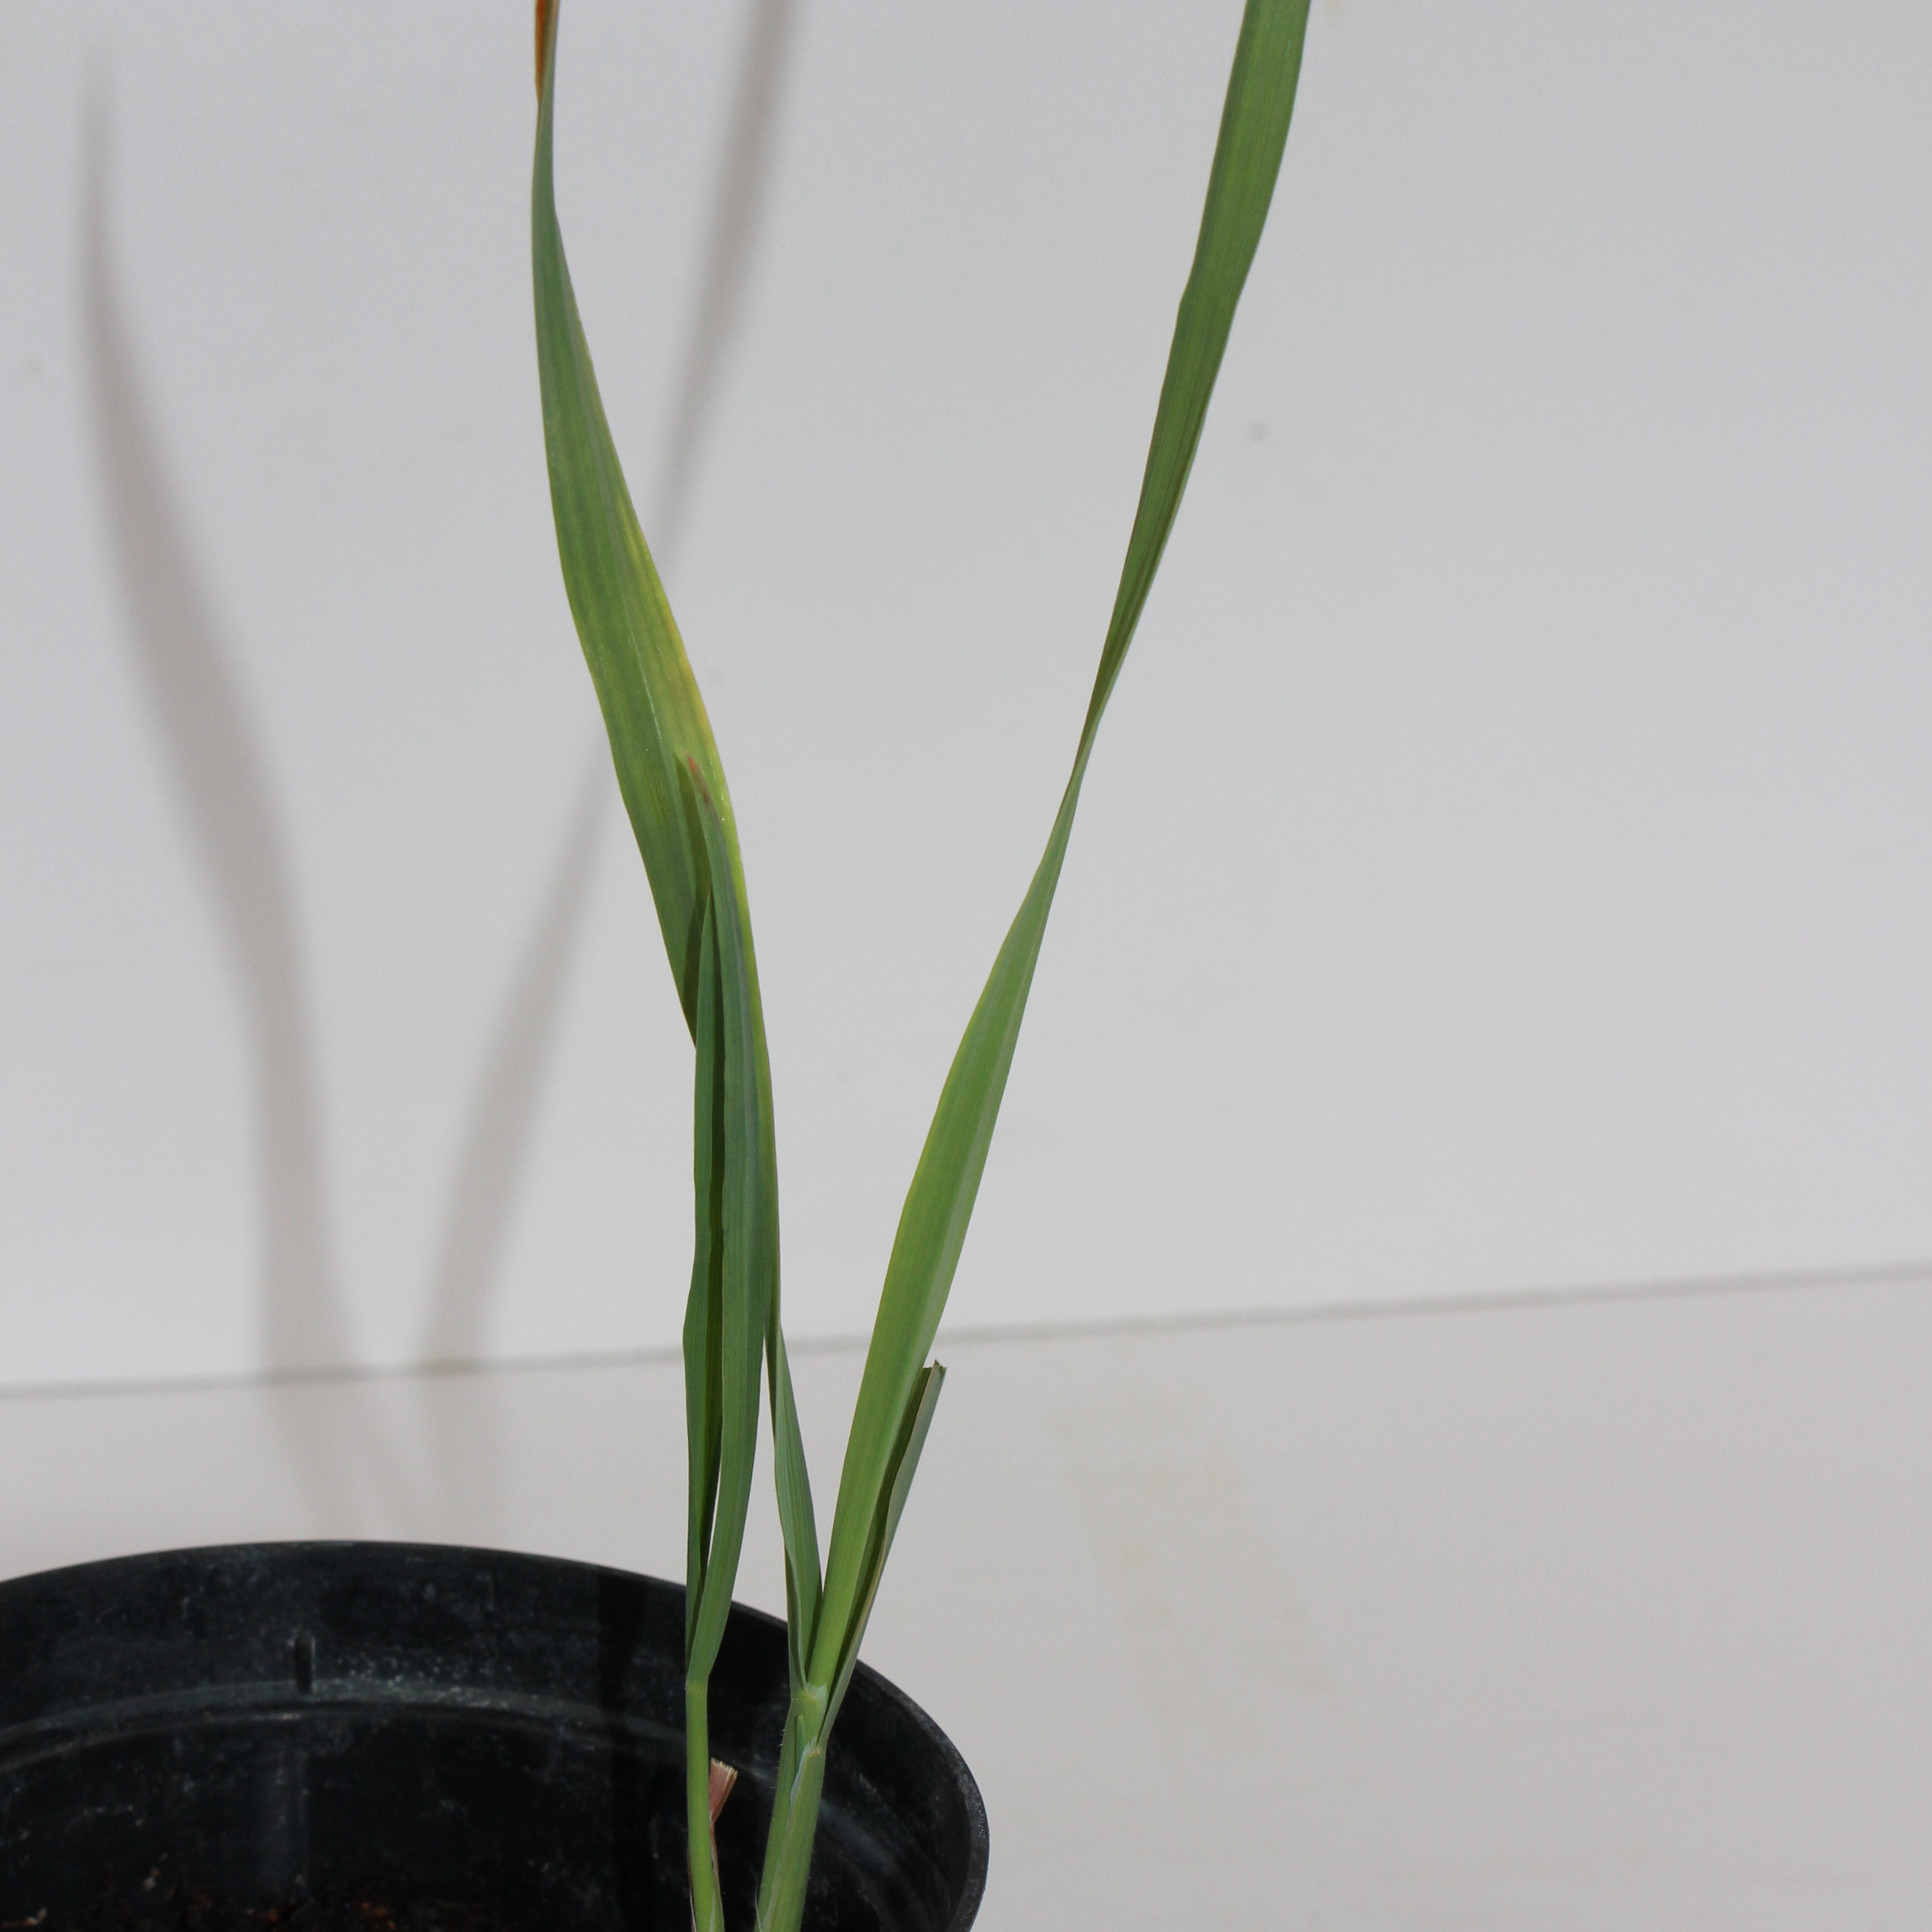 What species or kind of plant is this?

Avena sterilis
